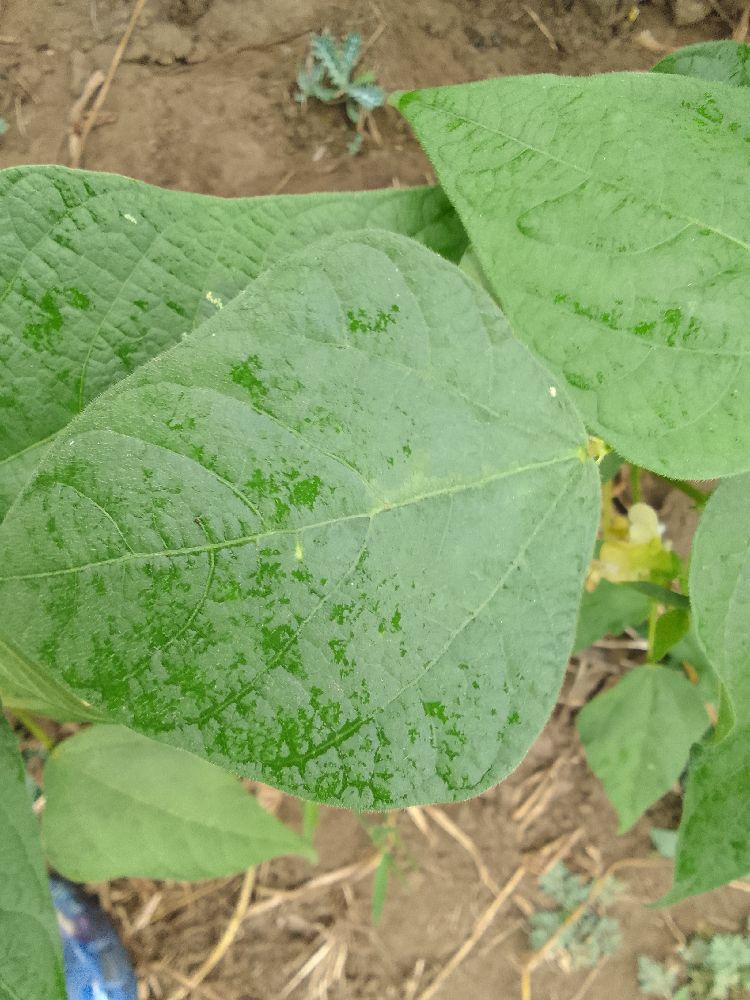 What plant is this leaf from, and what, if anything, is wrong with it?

common bean, healthy
